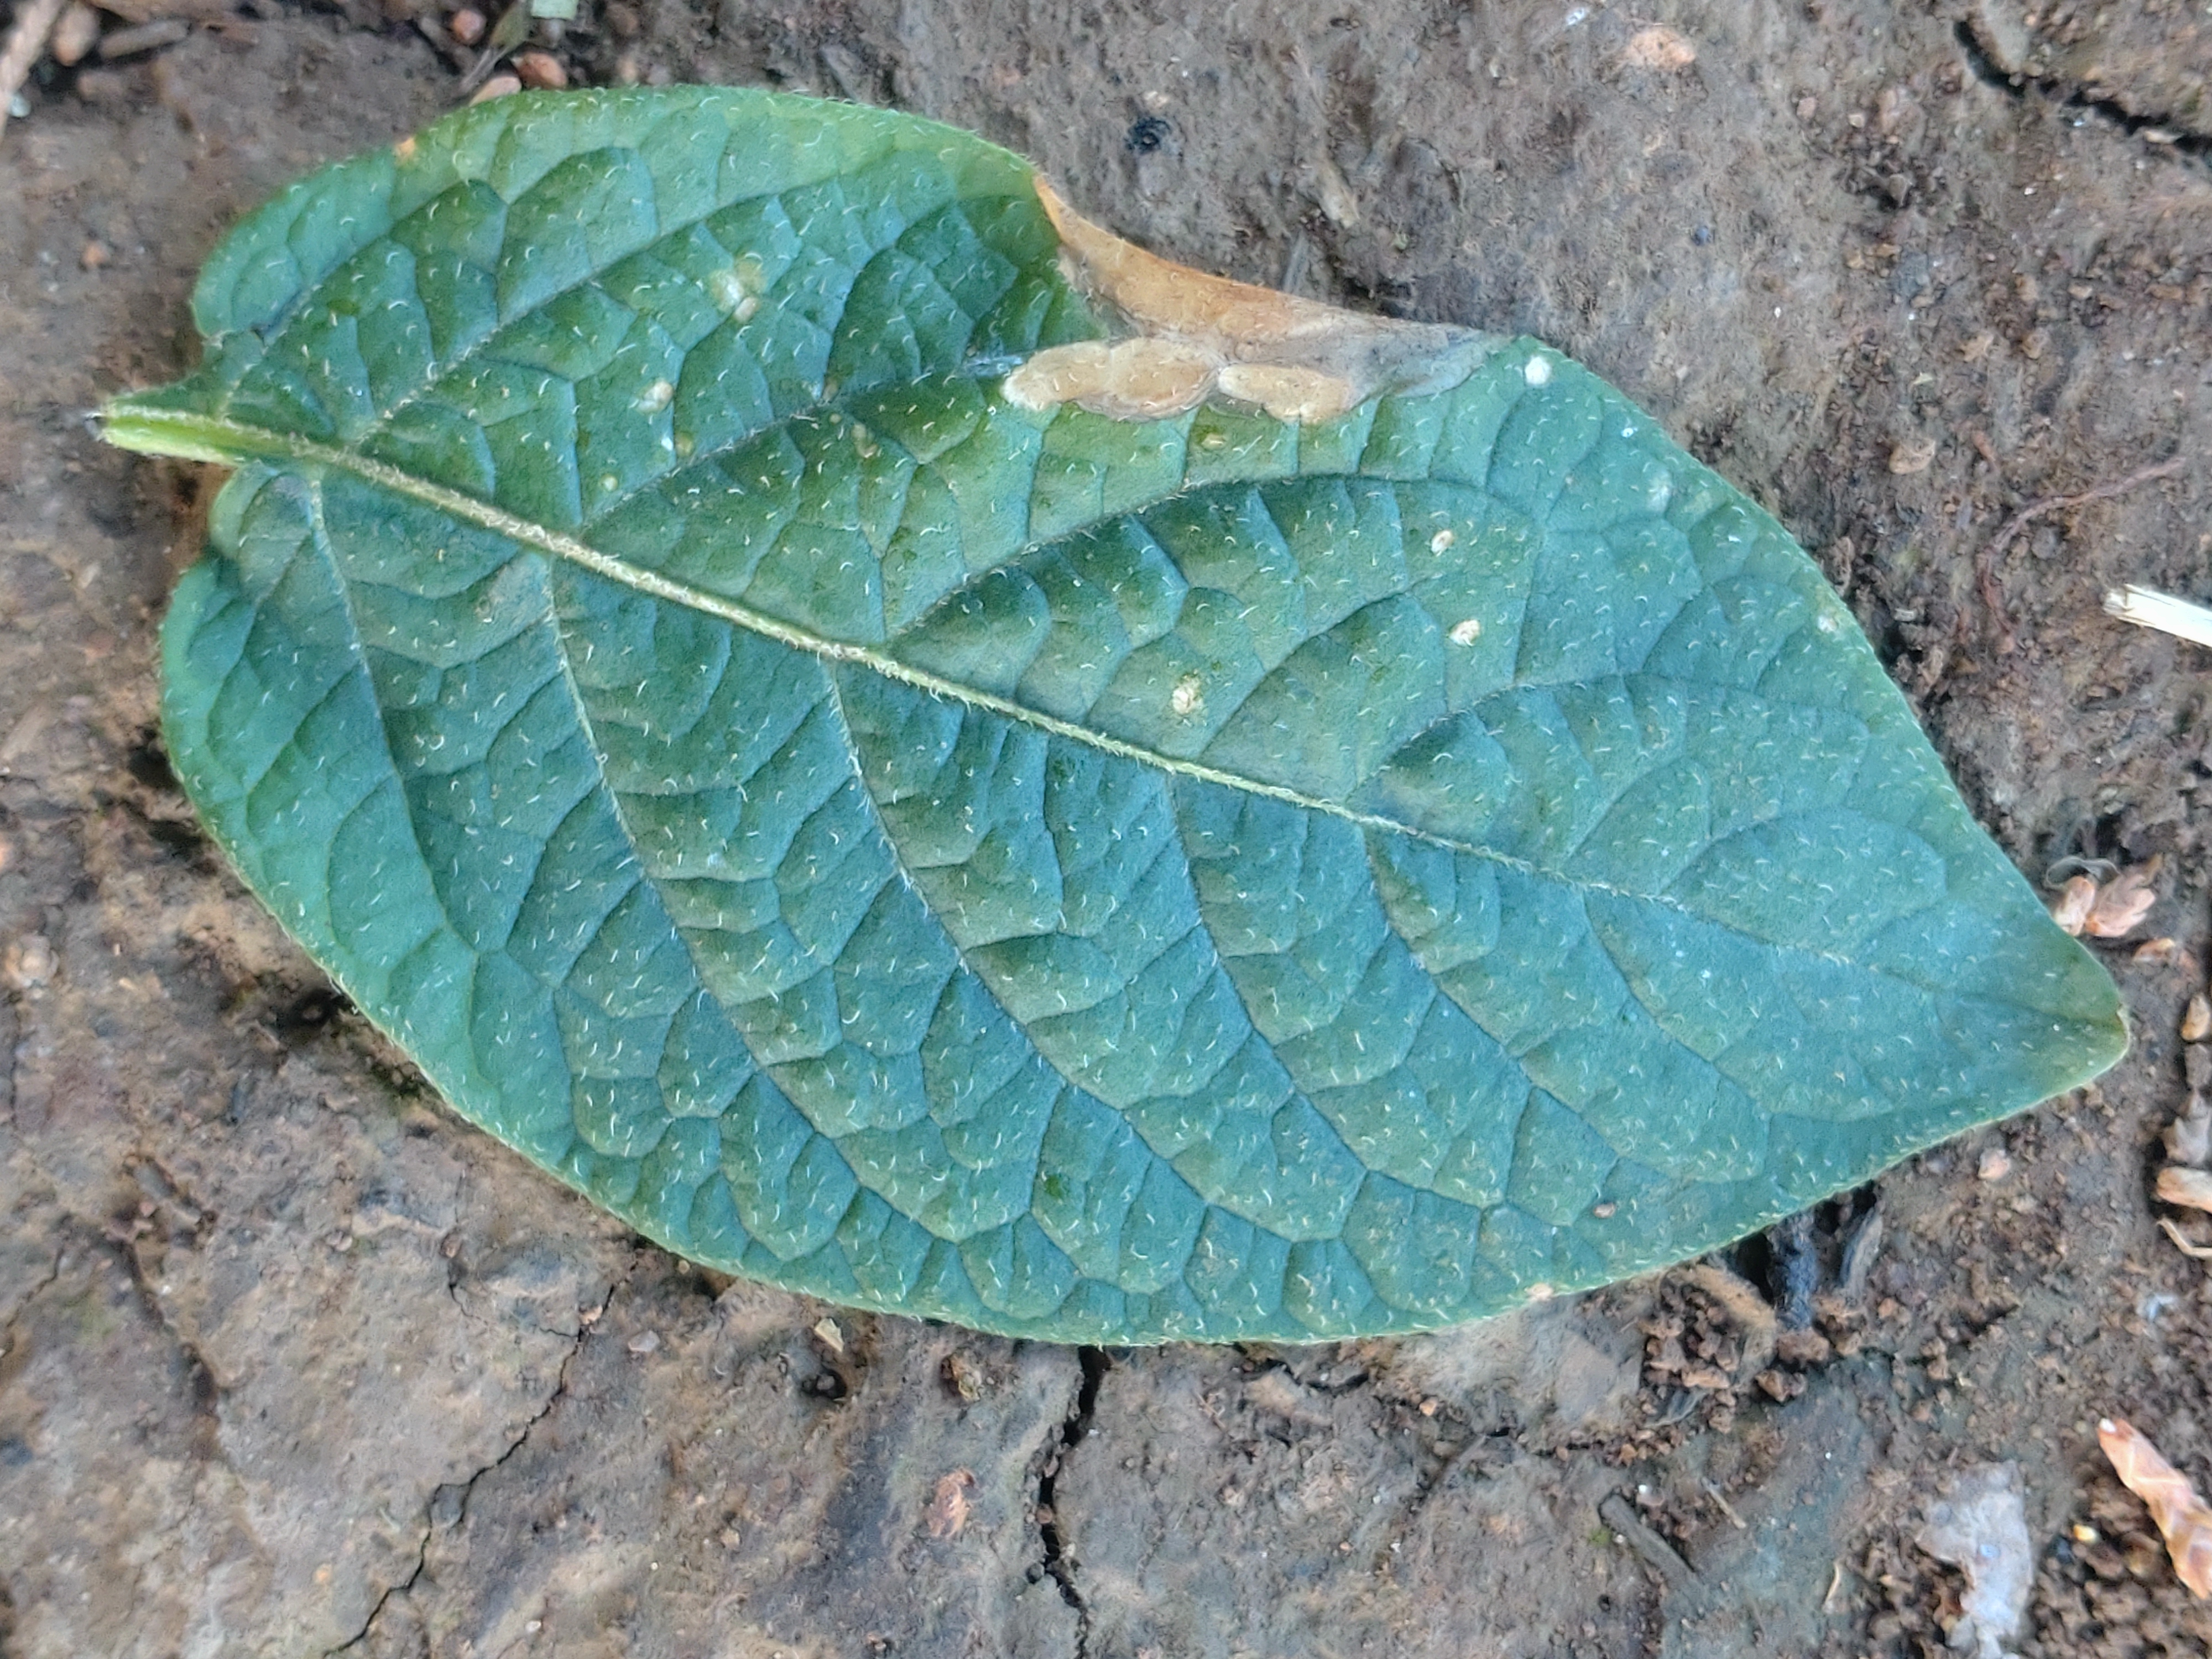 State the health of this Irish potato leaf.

early blight
